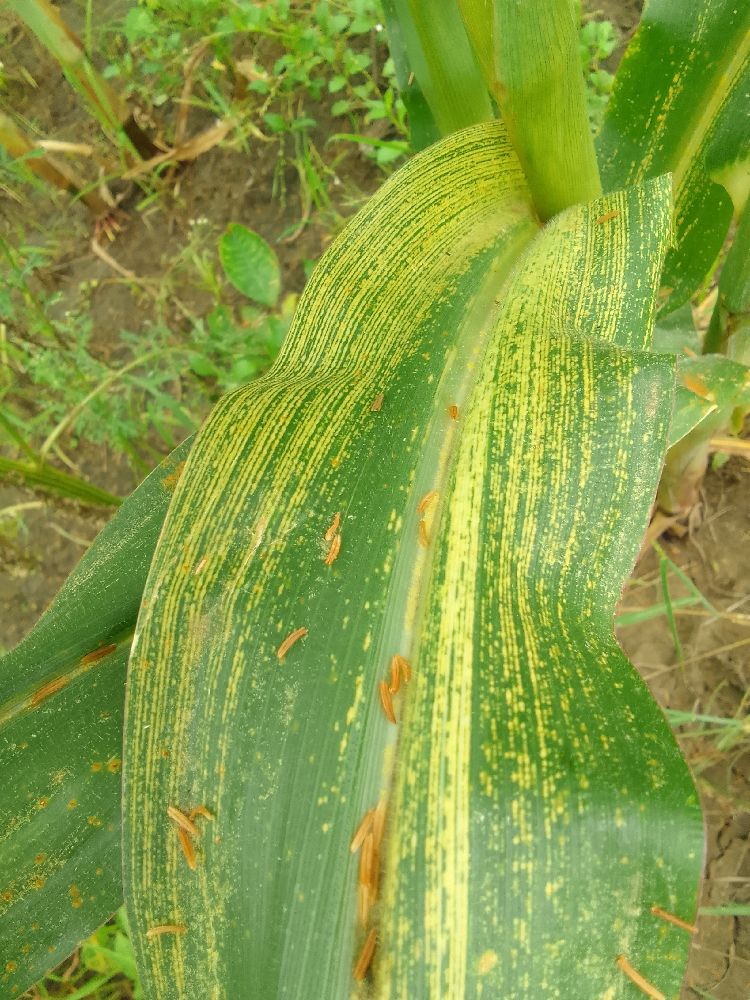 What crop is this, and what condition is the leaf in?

maize, maize streak virus
